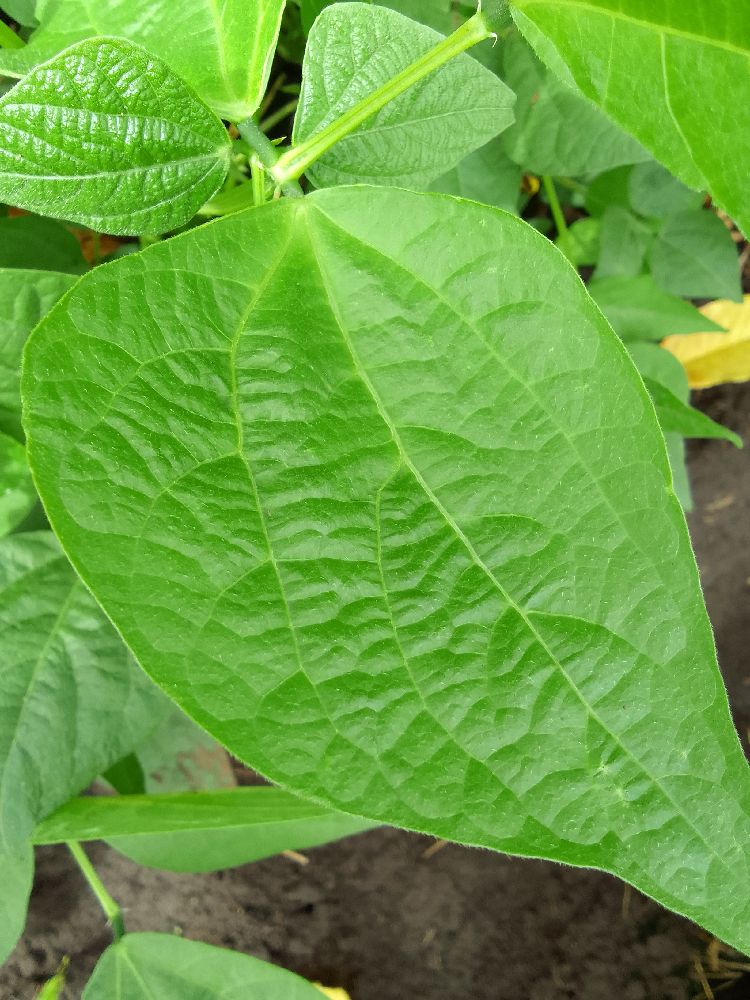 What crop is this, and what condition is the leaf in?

common bean, healthy
